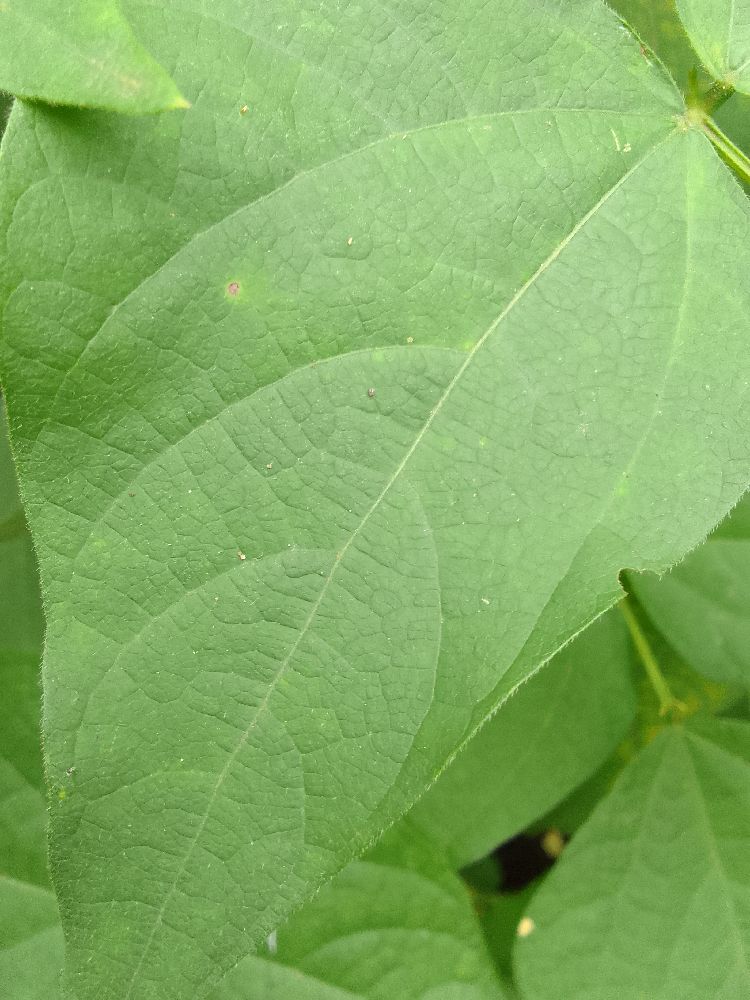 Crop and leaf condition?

common bean, healthy
